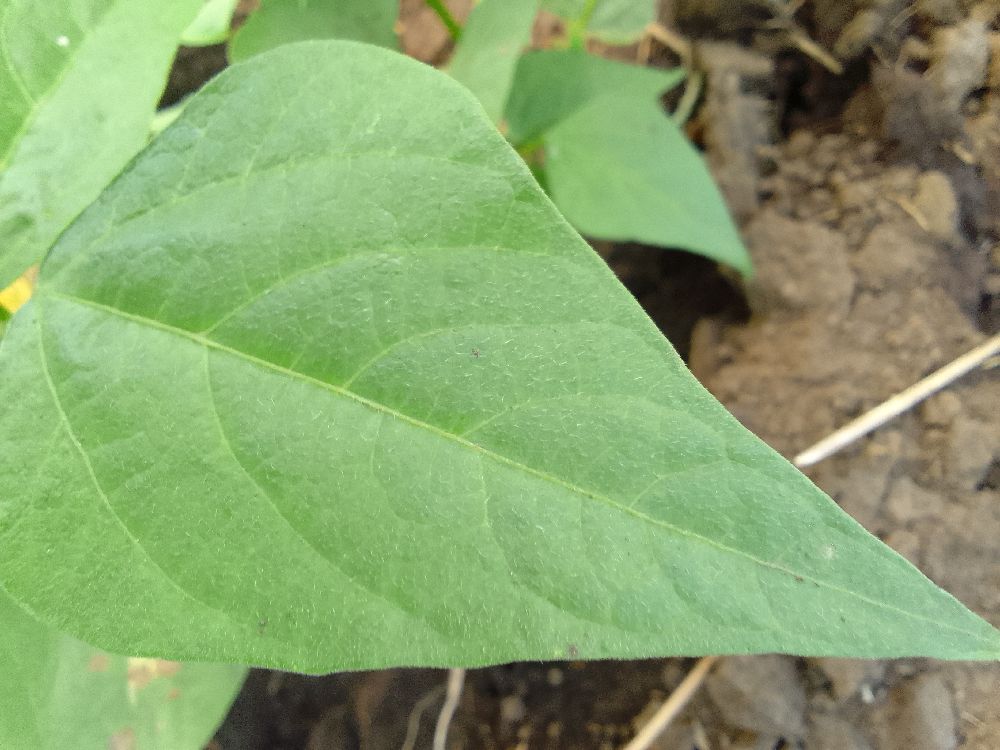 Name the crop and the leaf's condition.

common bean, healthy
